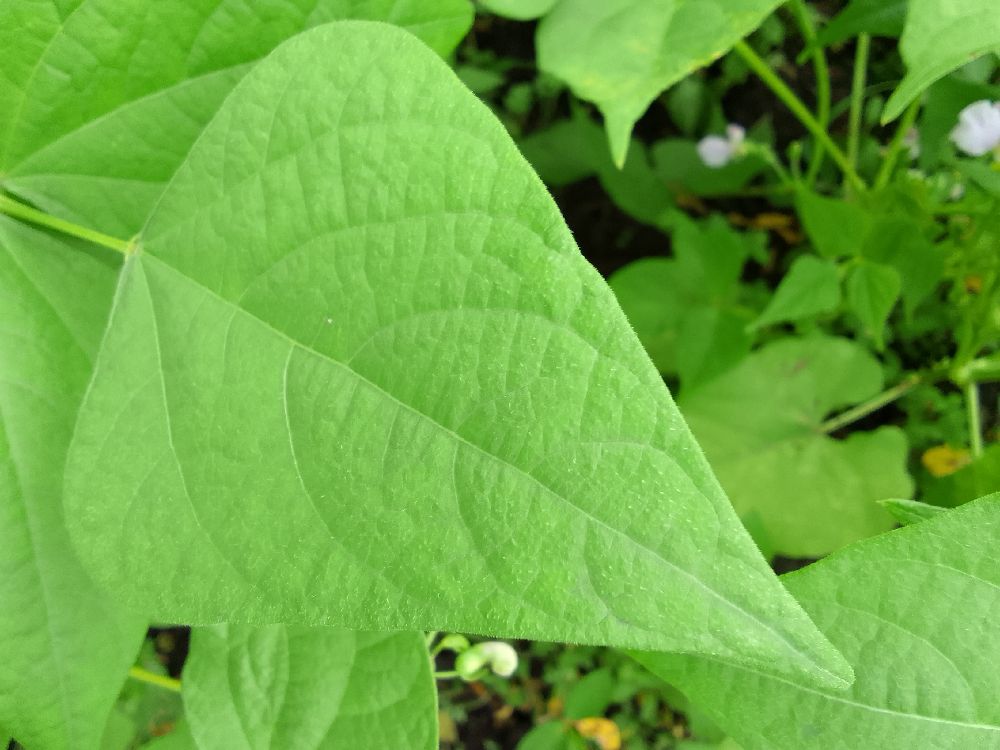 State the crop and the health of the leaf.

common bean, healthy
